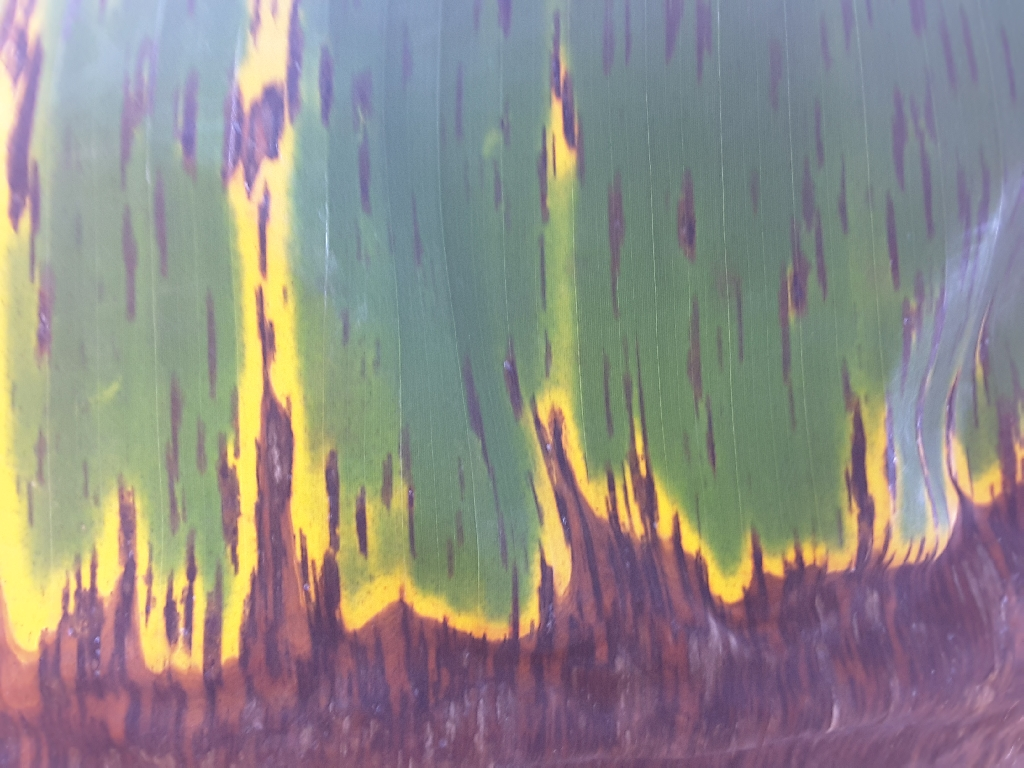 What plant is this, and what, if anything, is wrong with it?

banana, black sigatoka
